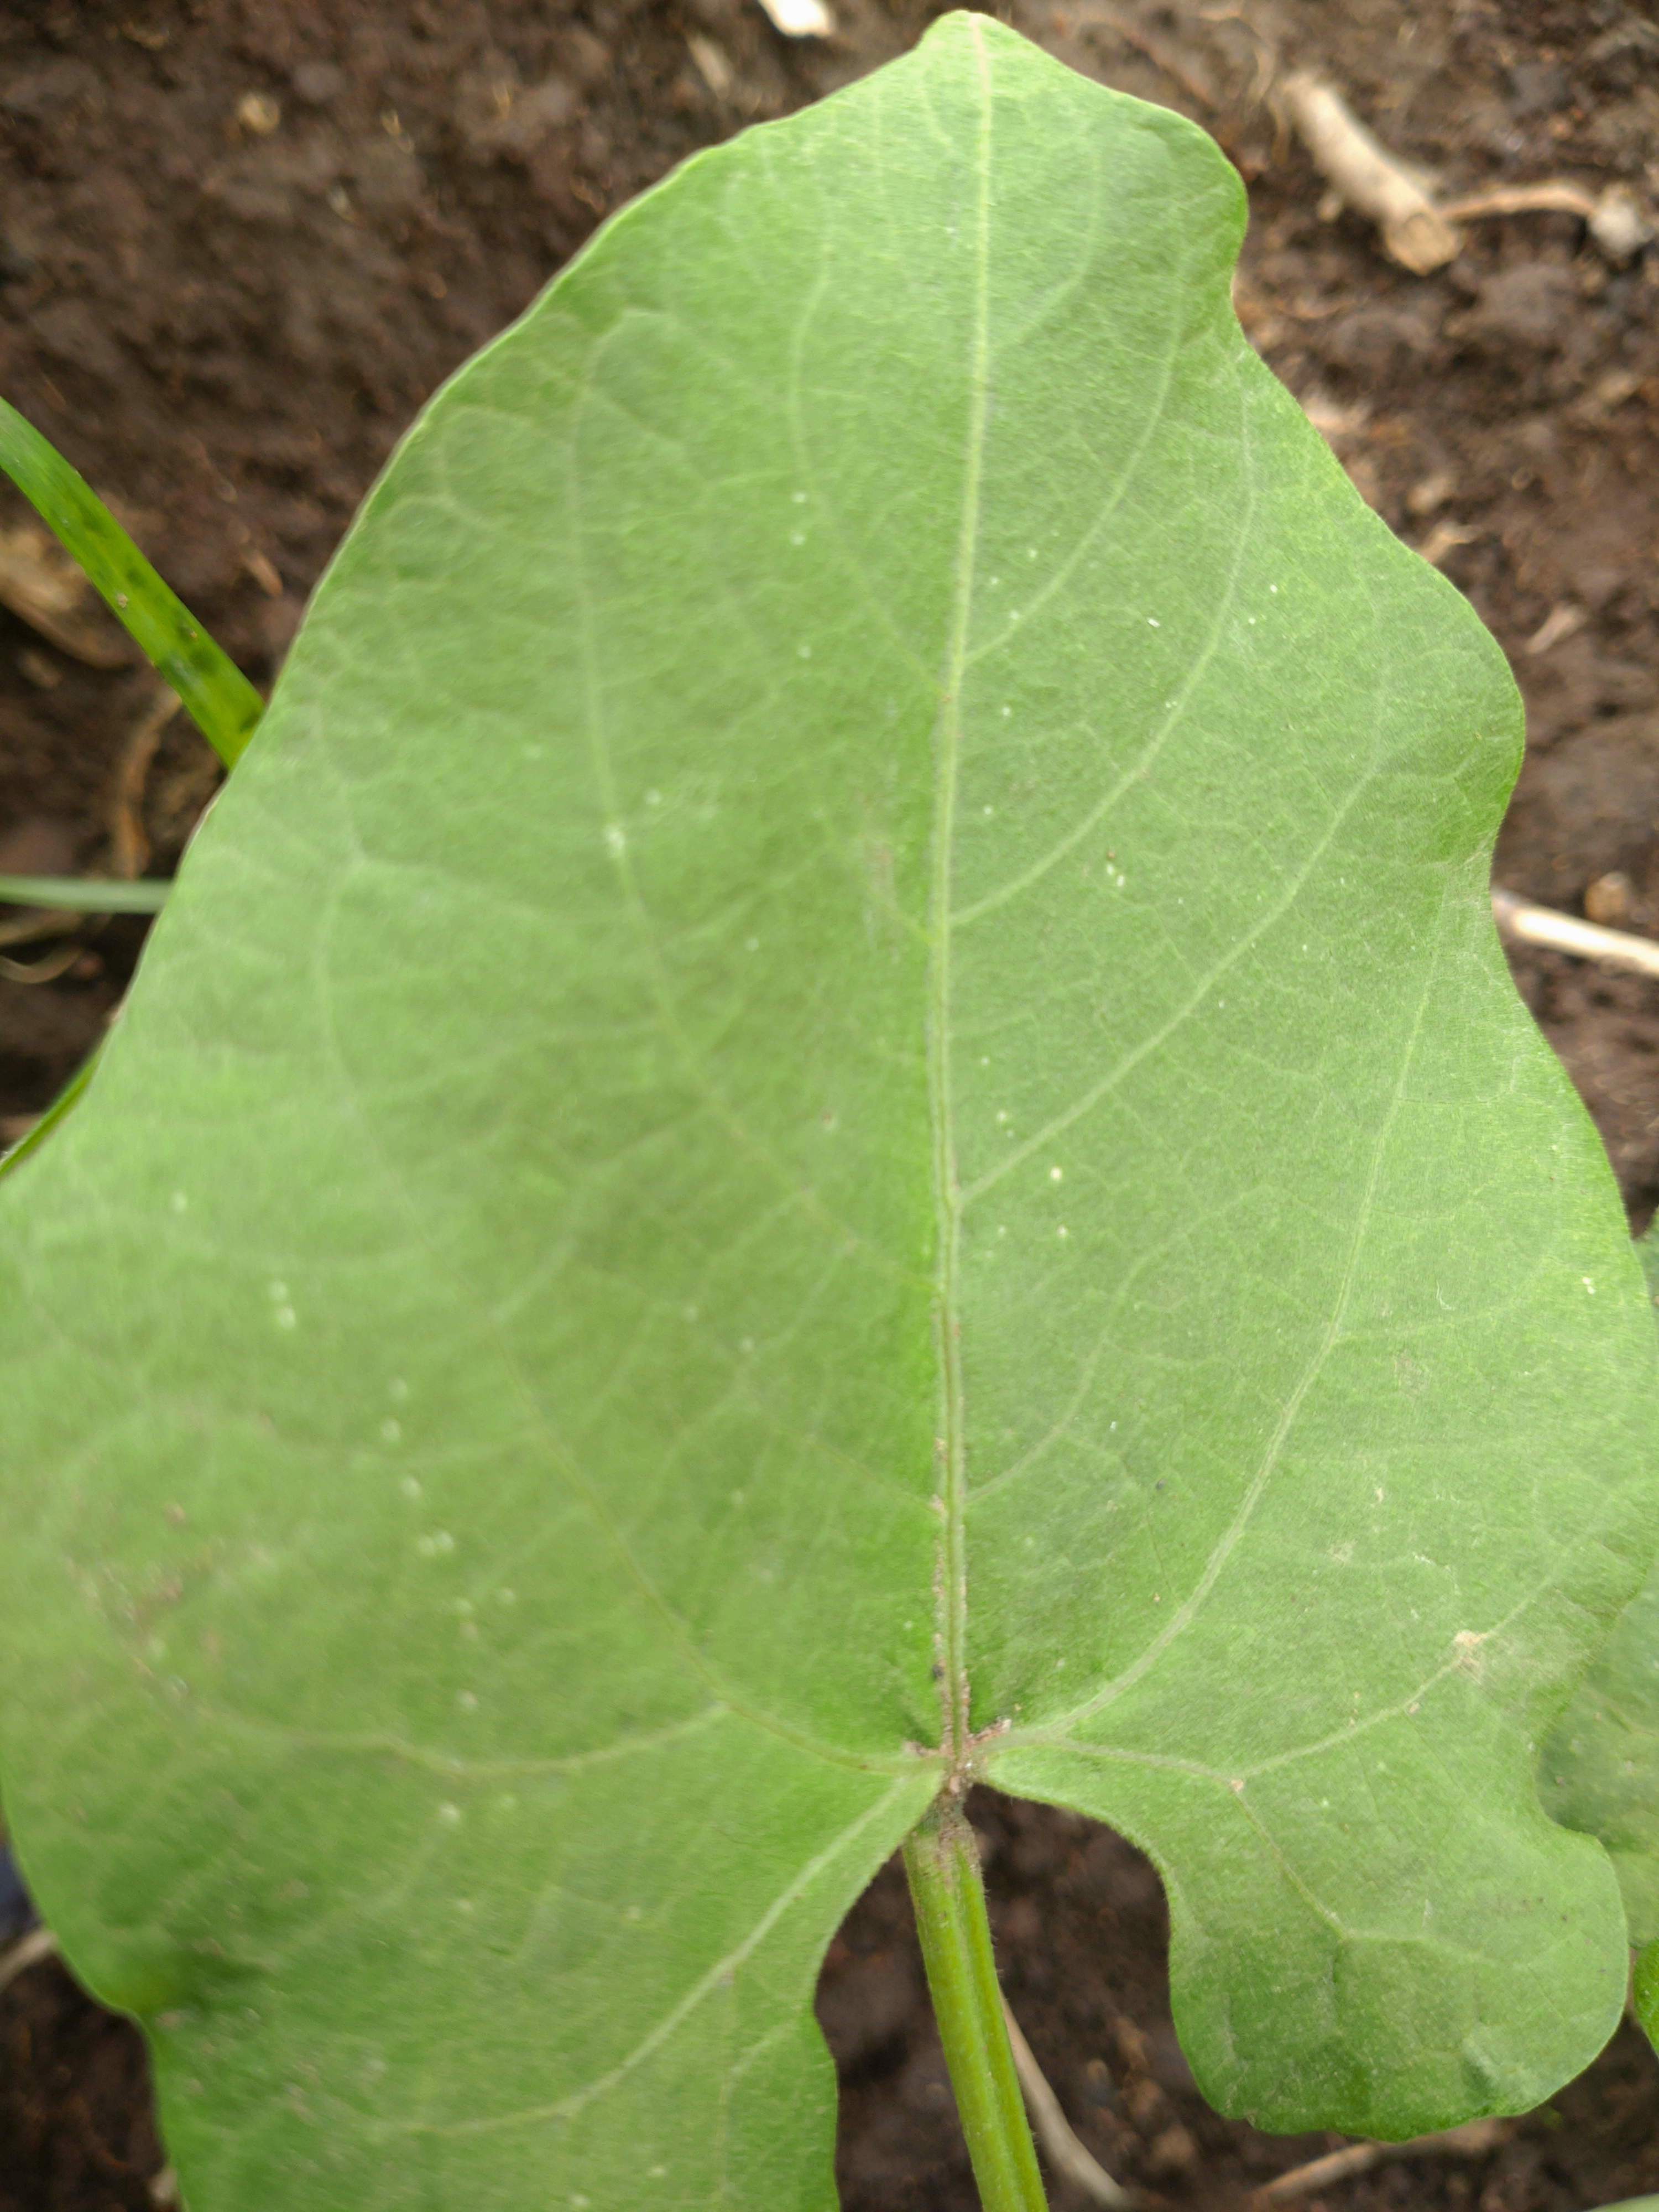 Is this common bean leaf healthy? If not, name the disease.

healthy
